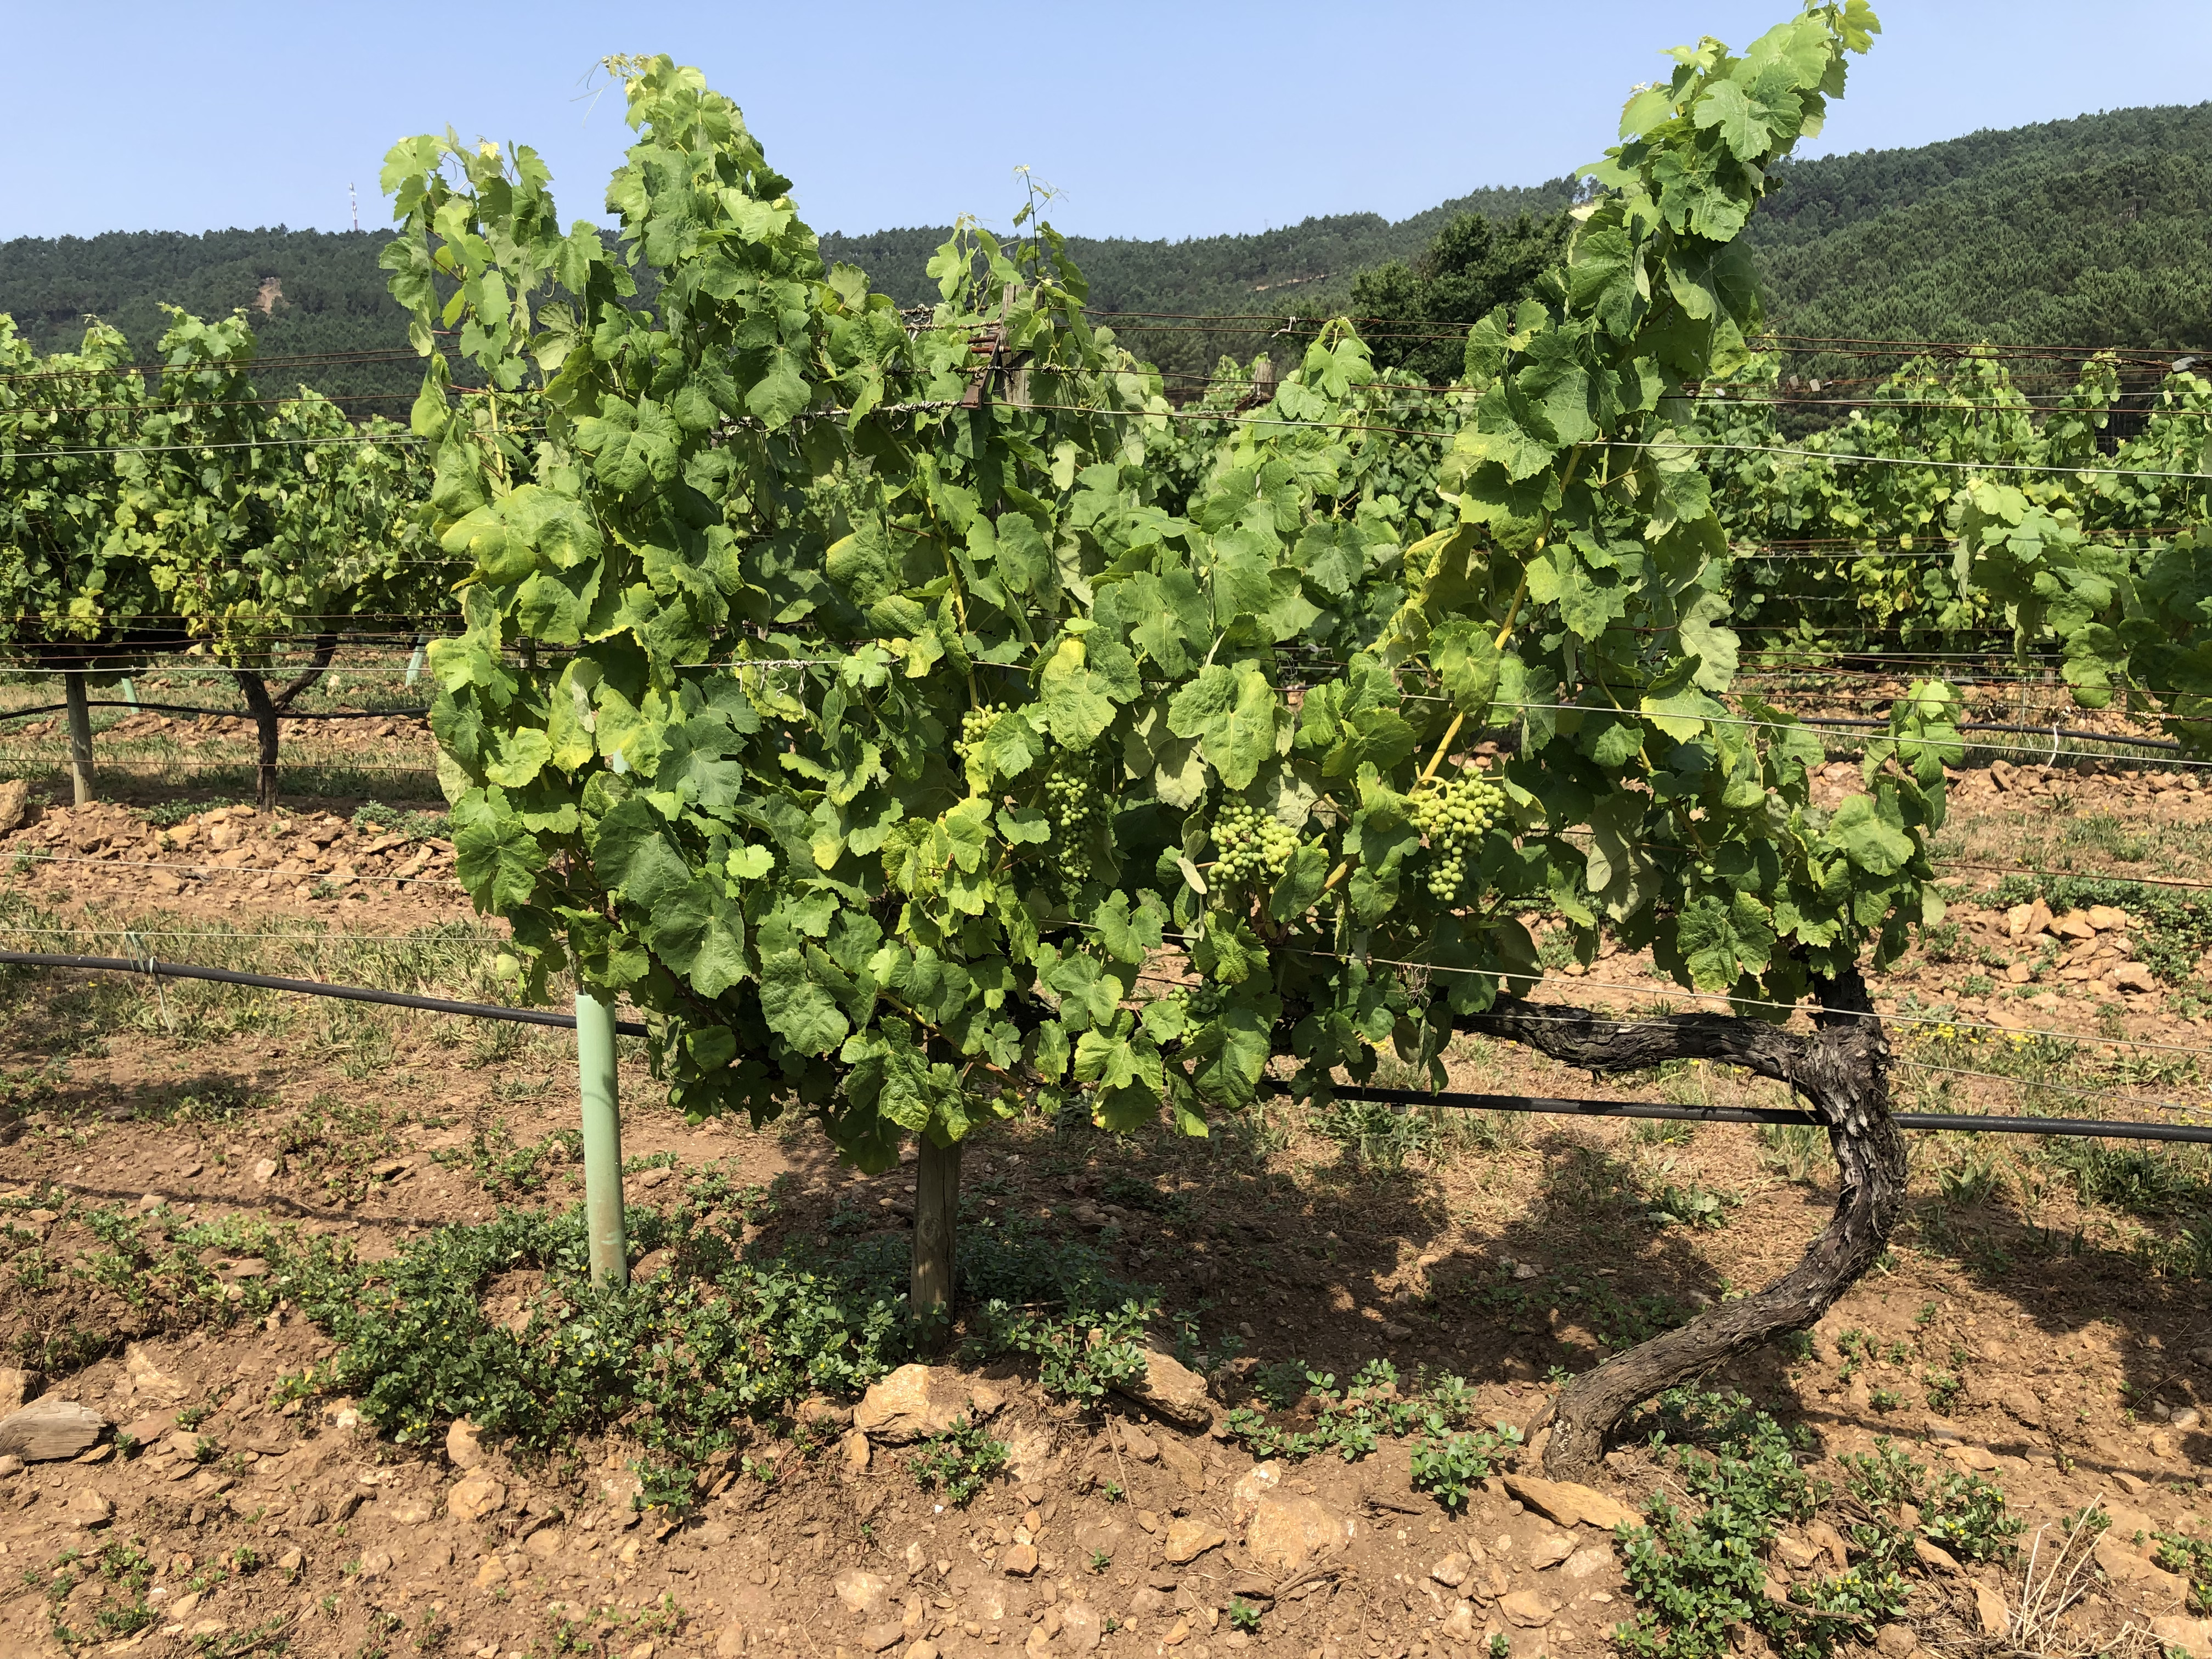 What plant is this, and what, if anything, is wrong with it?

grapevine, not affected by esca disease
